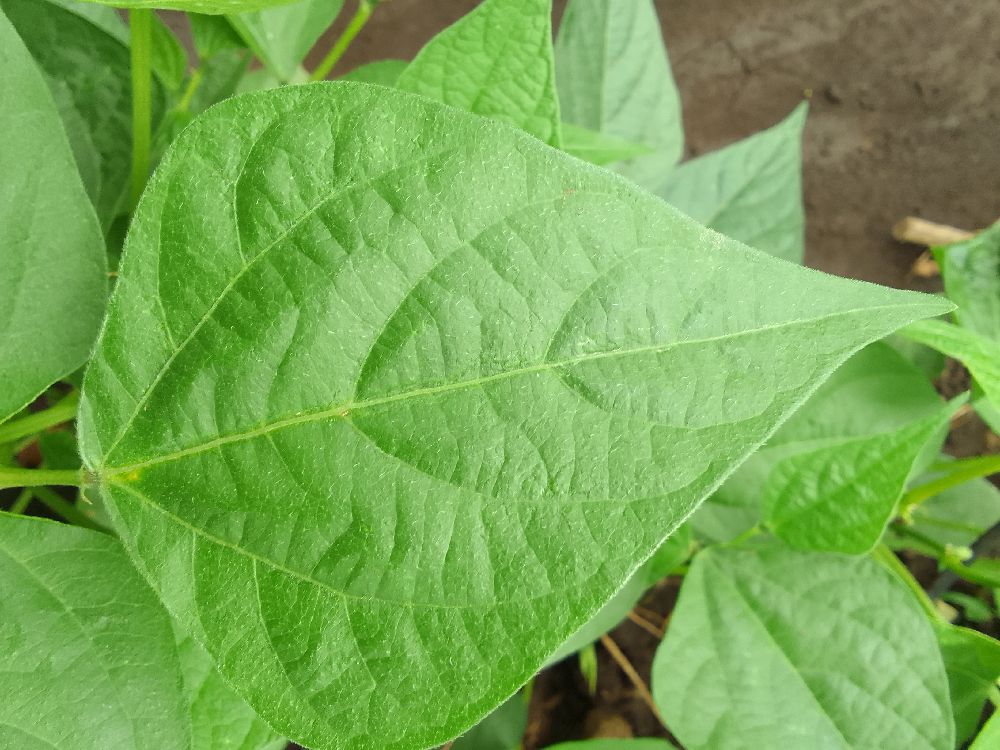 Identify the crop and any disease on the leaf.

common bean, healthy
